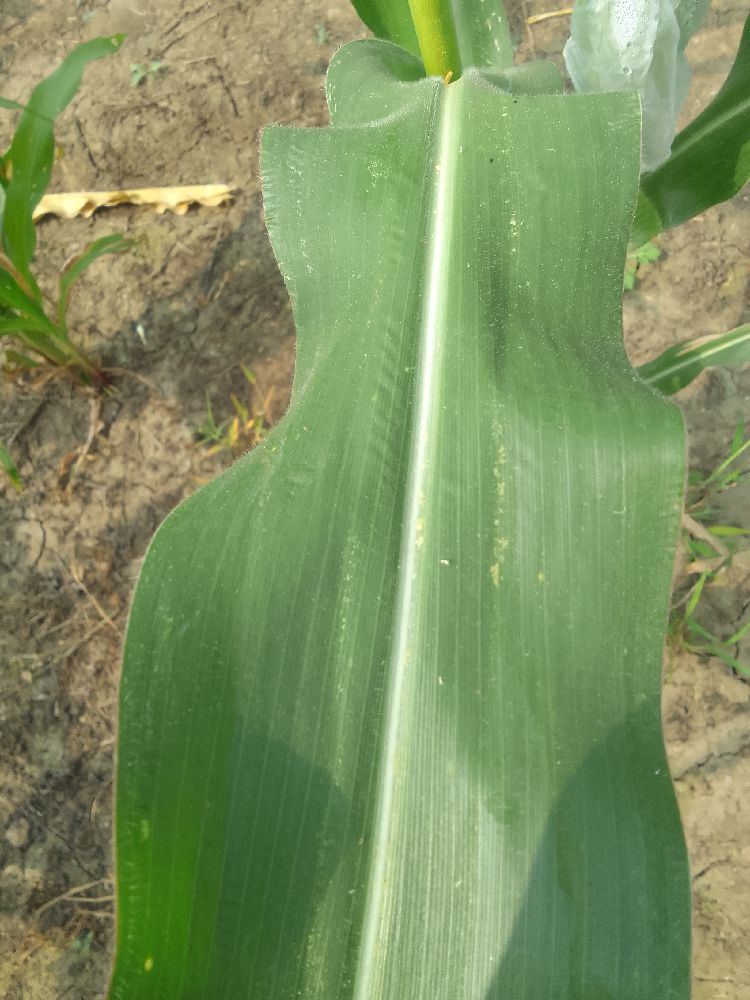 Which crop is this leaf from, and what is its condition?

maize, healthy
